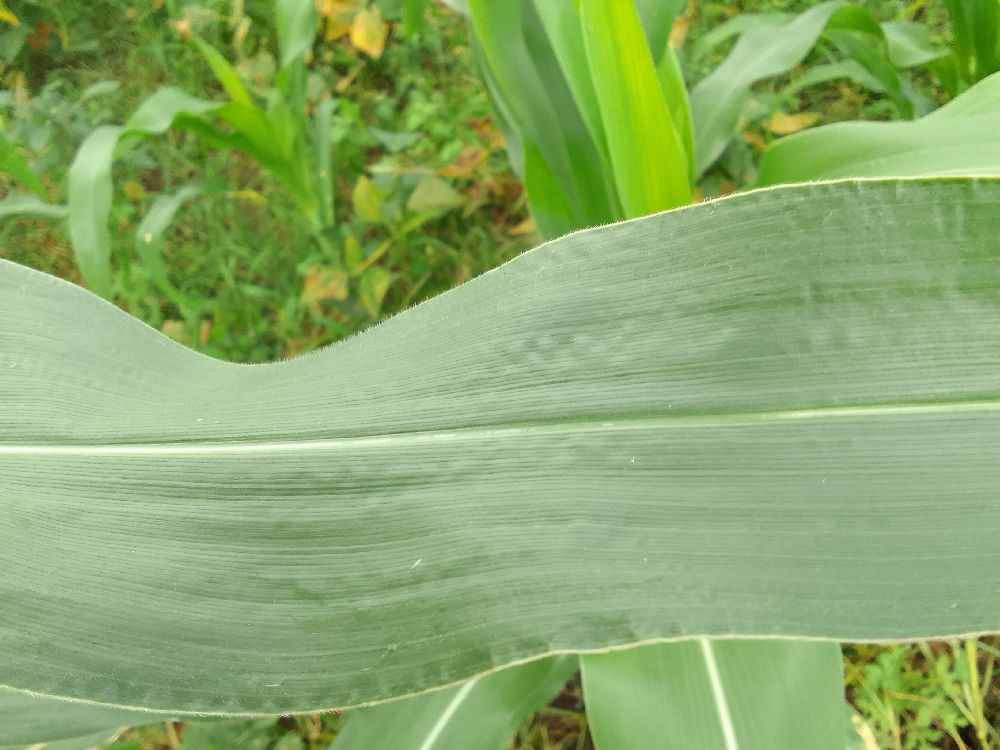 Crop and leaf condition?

maize, healthy
